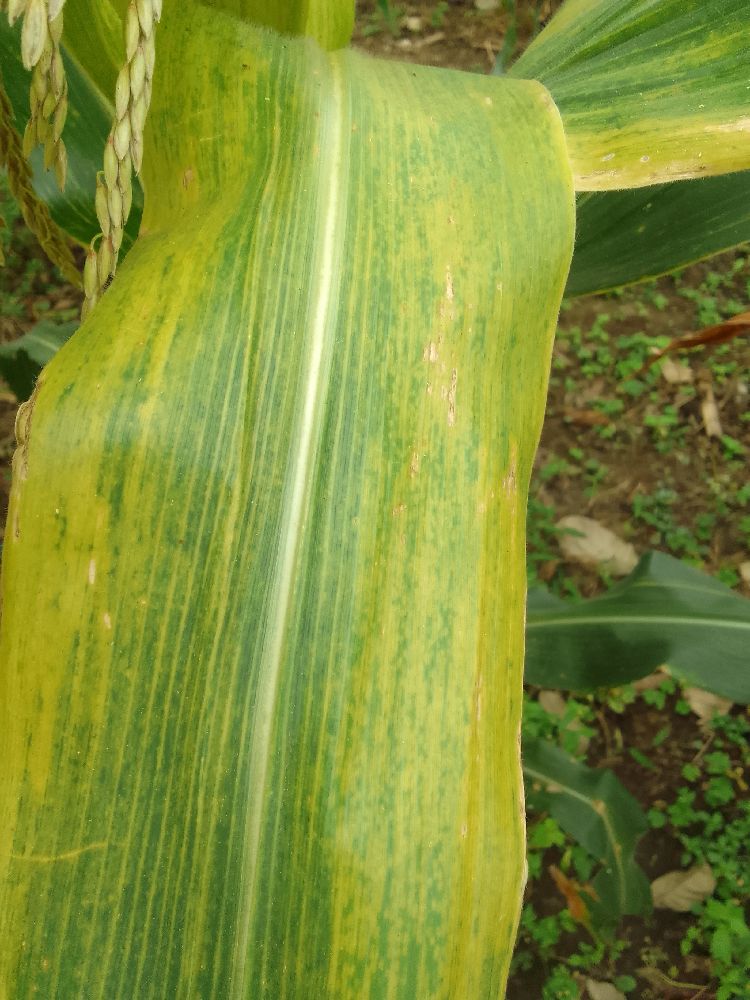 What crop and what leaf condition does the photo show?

maize, maize lethal necrosis
